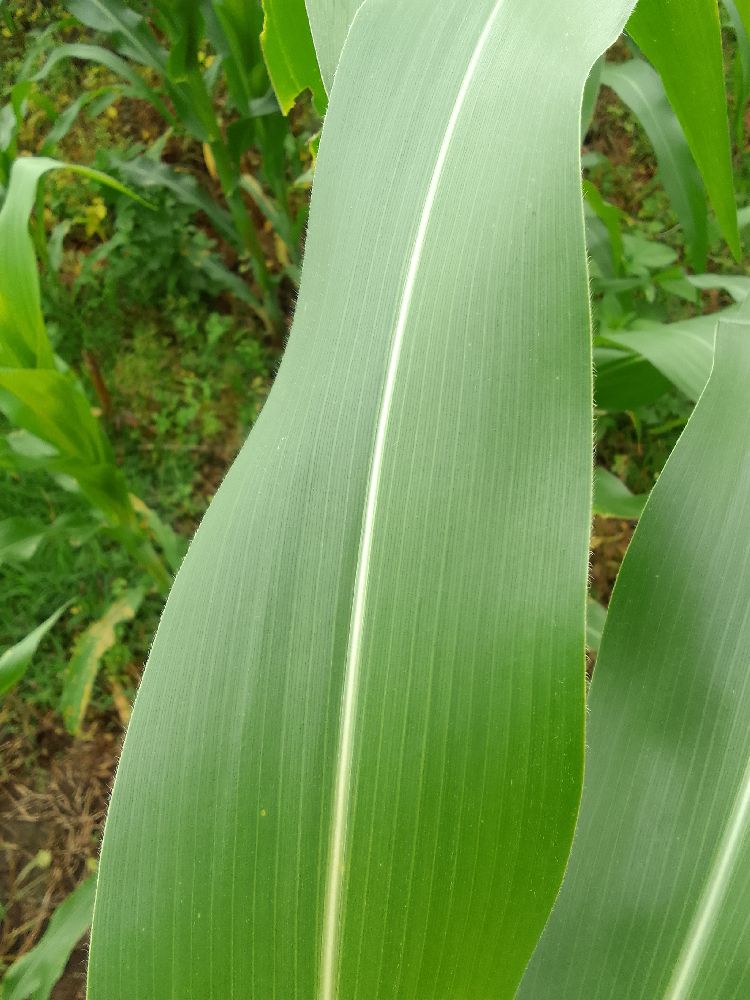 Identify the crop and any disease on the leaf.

maize, healthy
